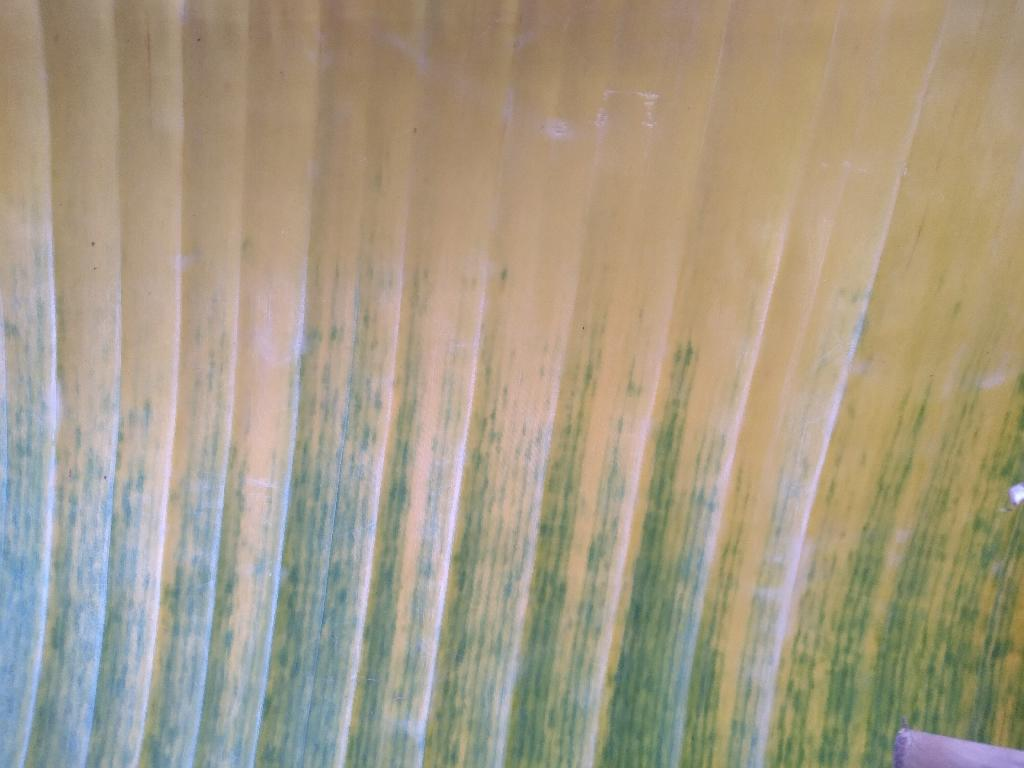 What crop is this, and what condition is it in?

banana, fusarium wilt race 1
